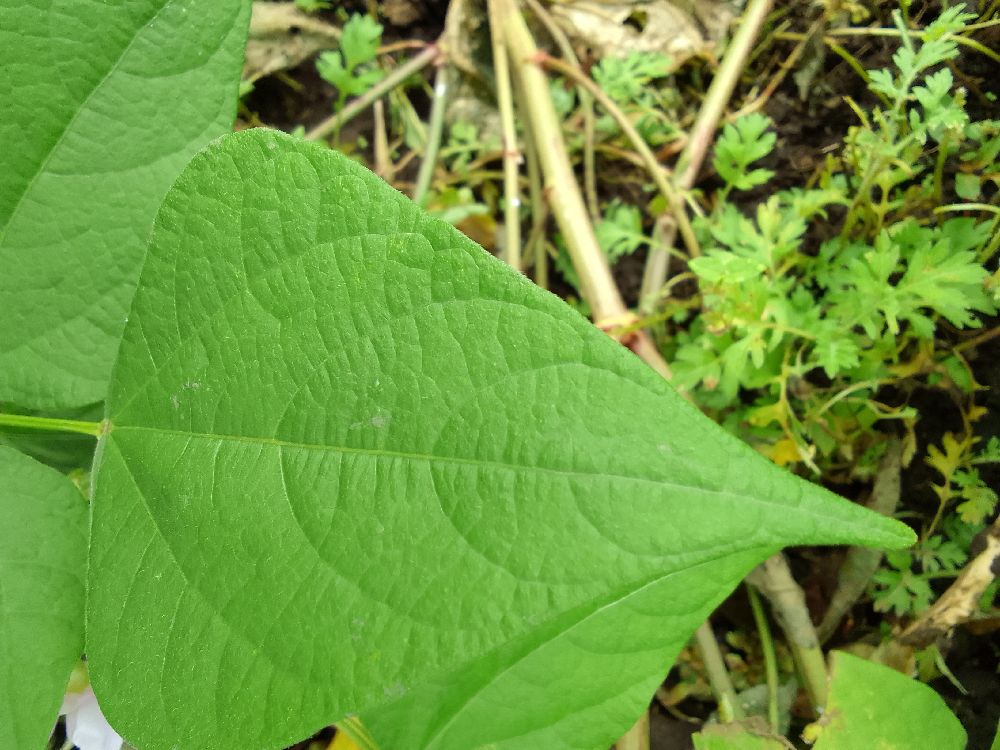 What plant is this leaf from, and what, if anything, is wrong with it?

common bean, healthy
